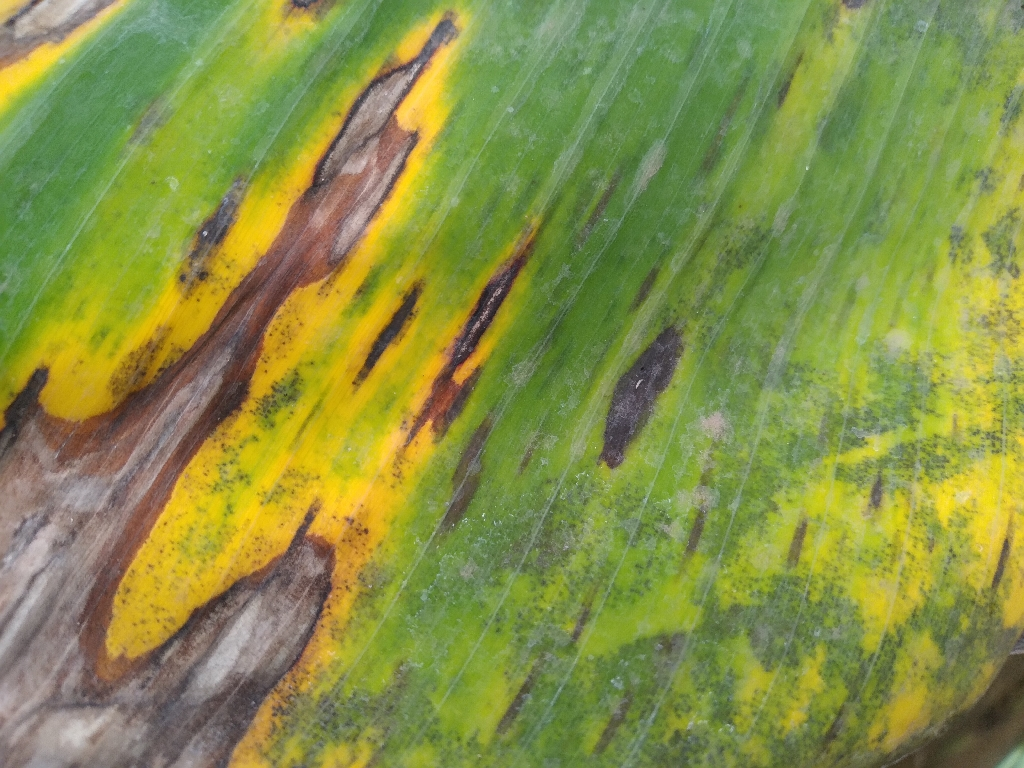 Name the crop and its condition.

banana, black sigatoka
